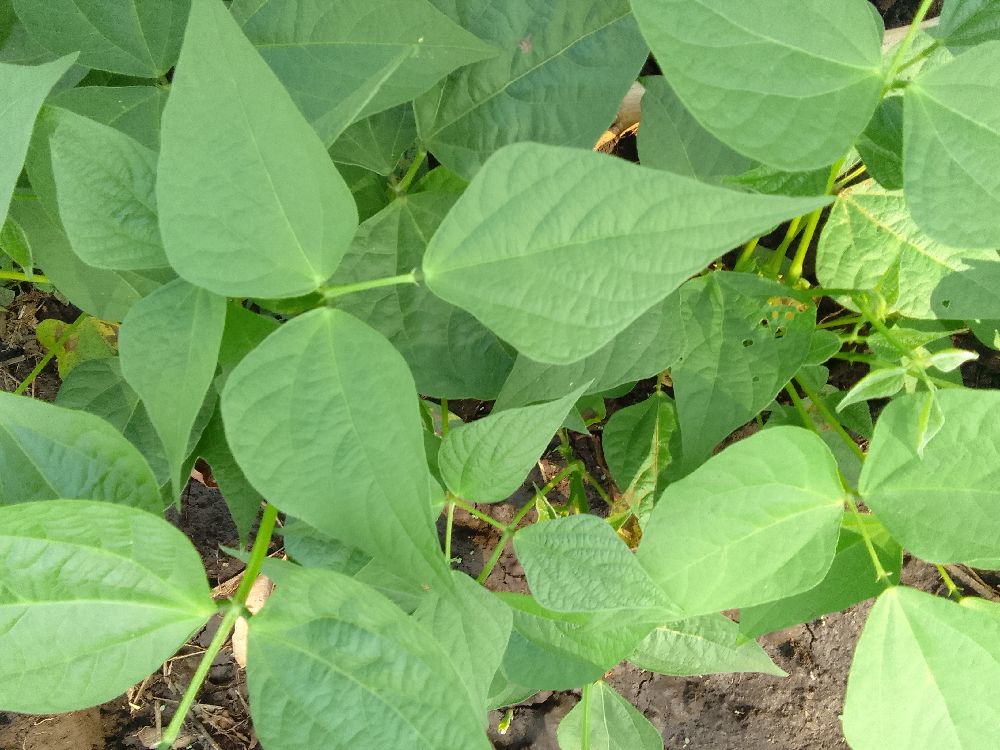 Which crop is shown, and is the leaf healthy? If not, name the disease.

common bean, healthy
